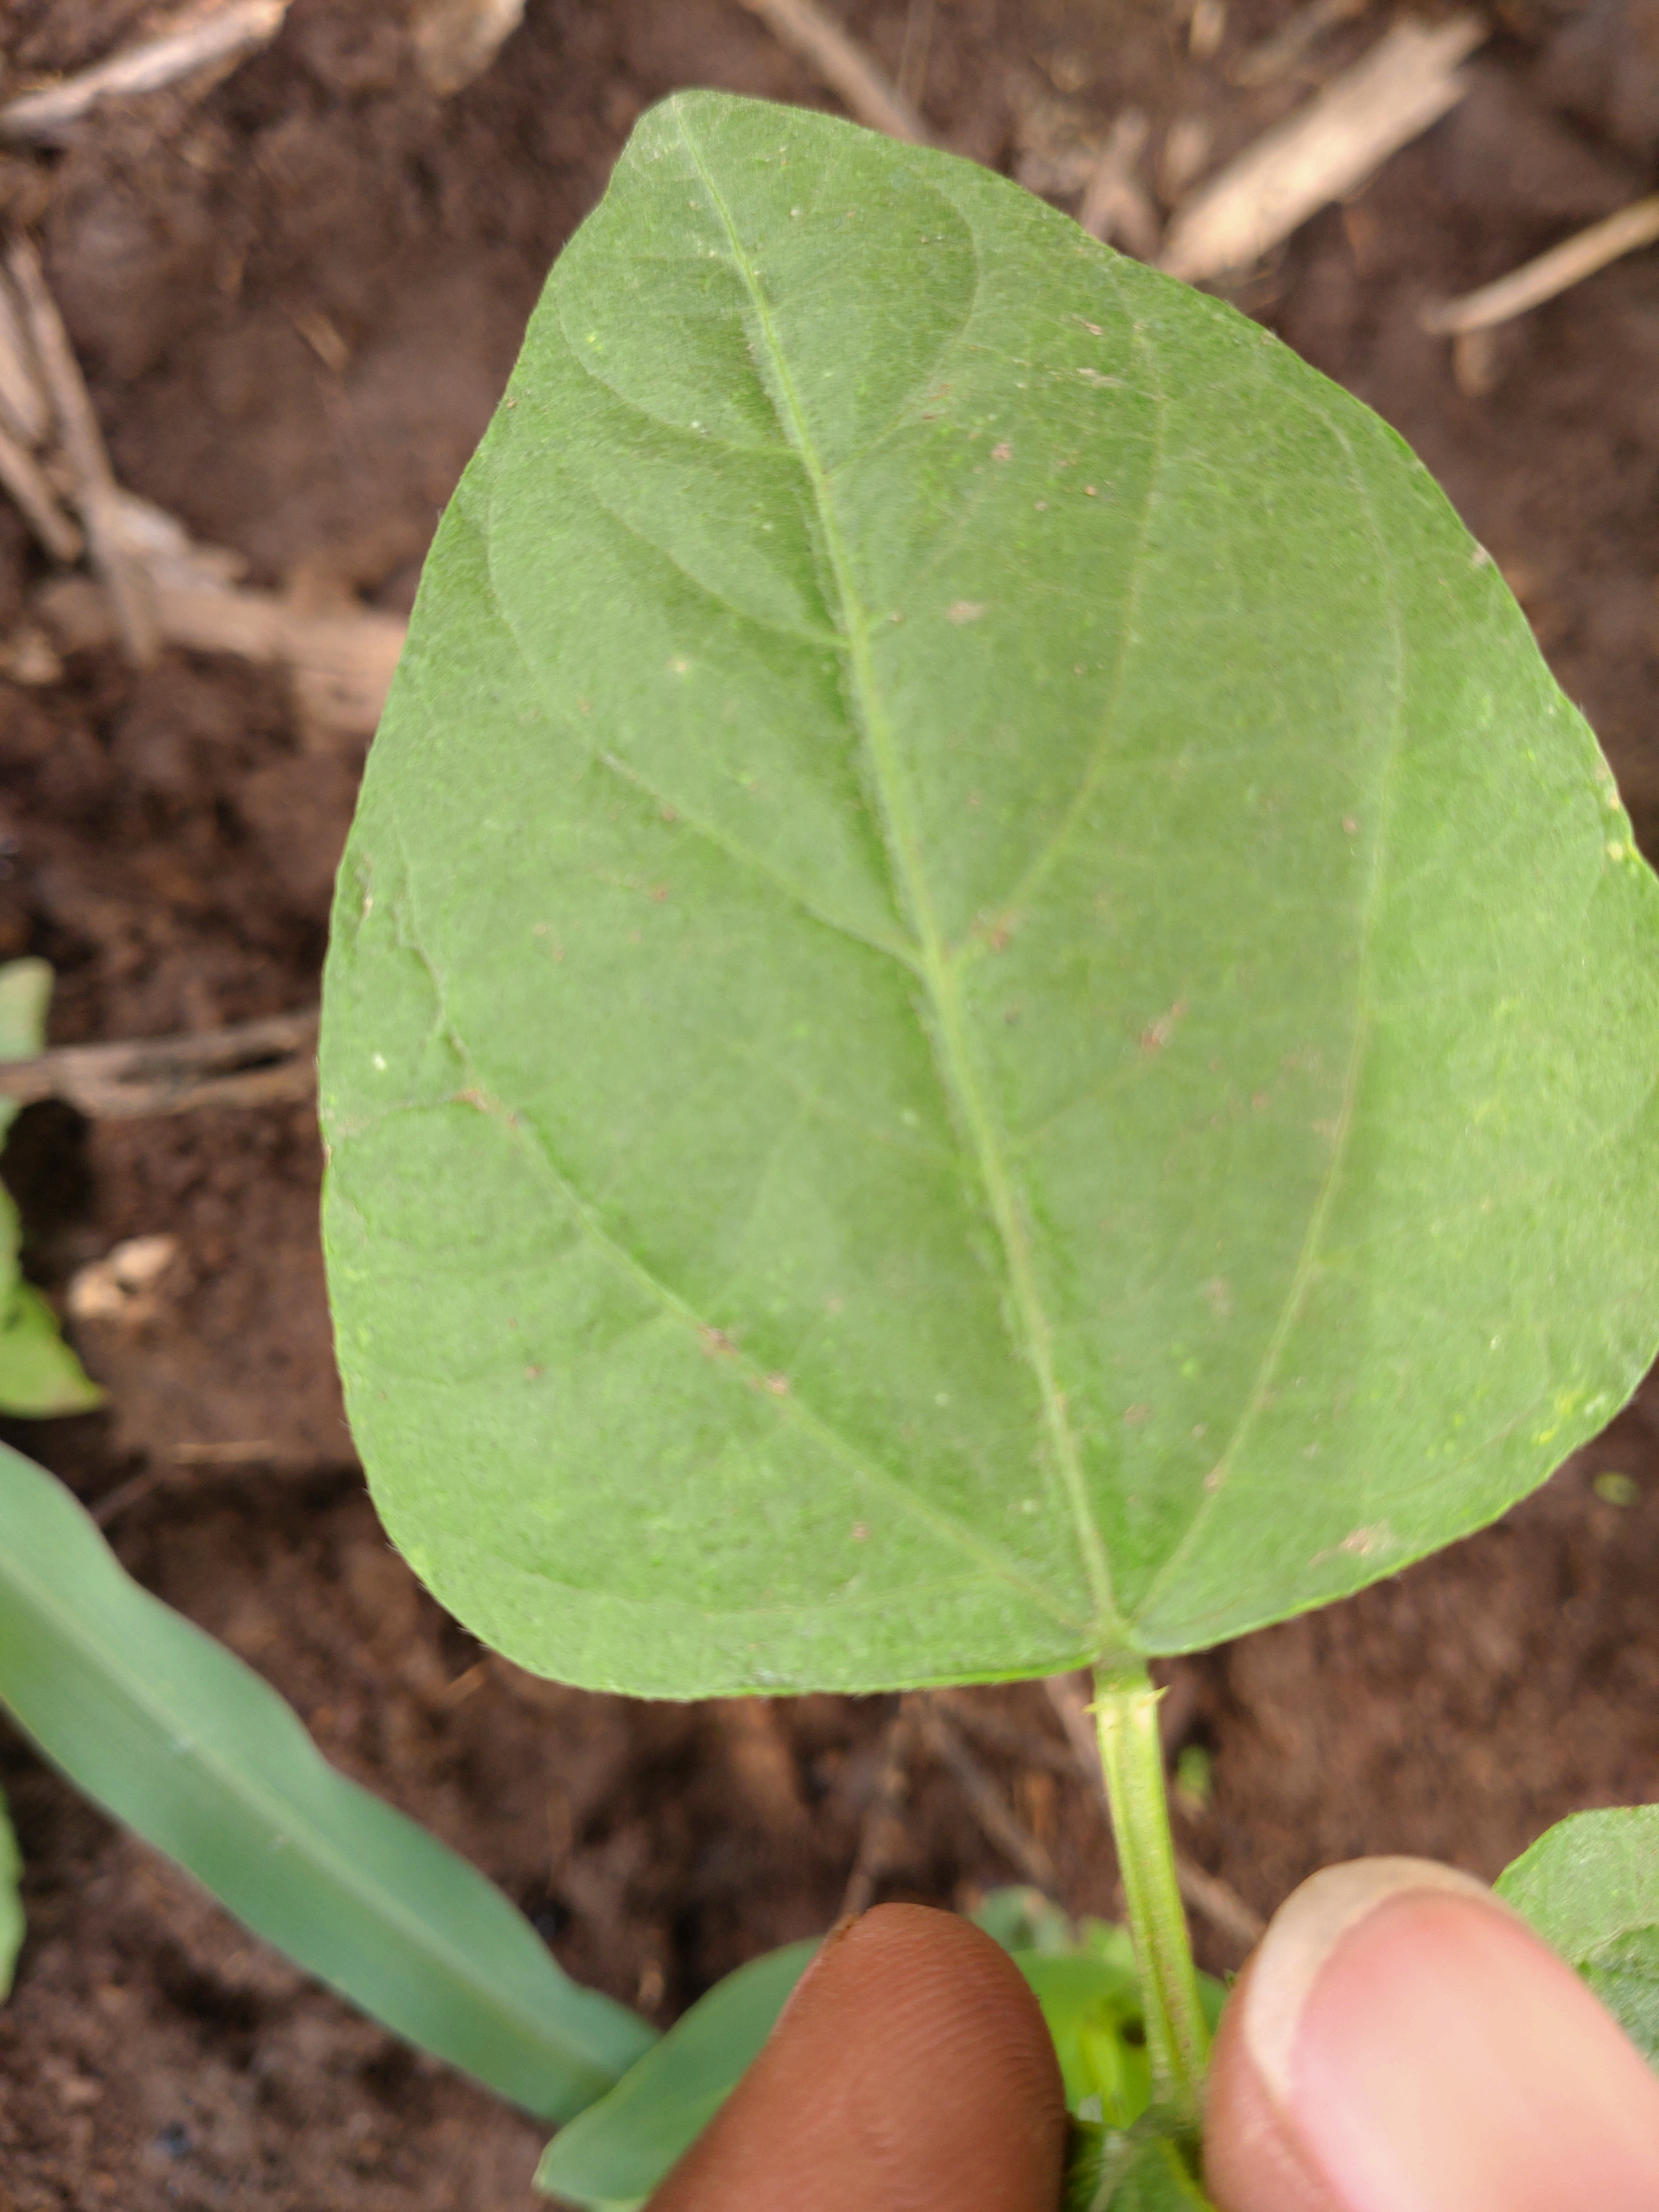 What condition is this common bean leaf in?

healthy
